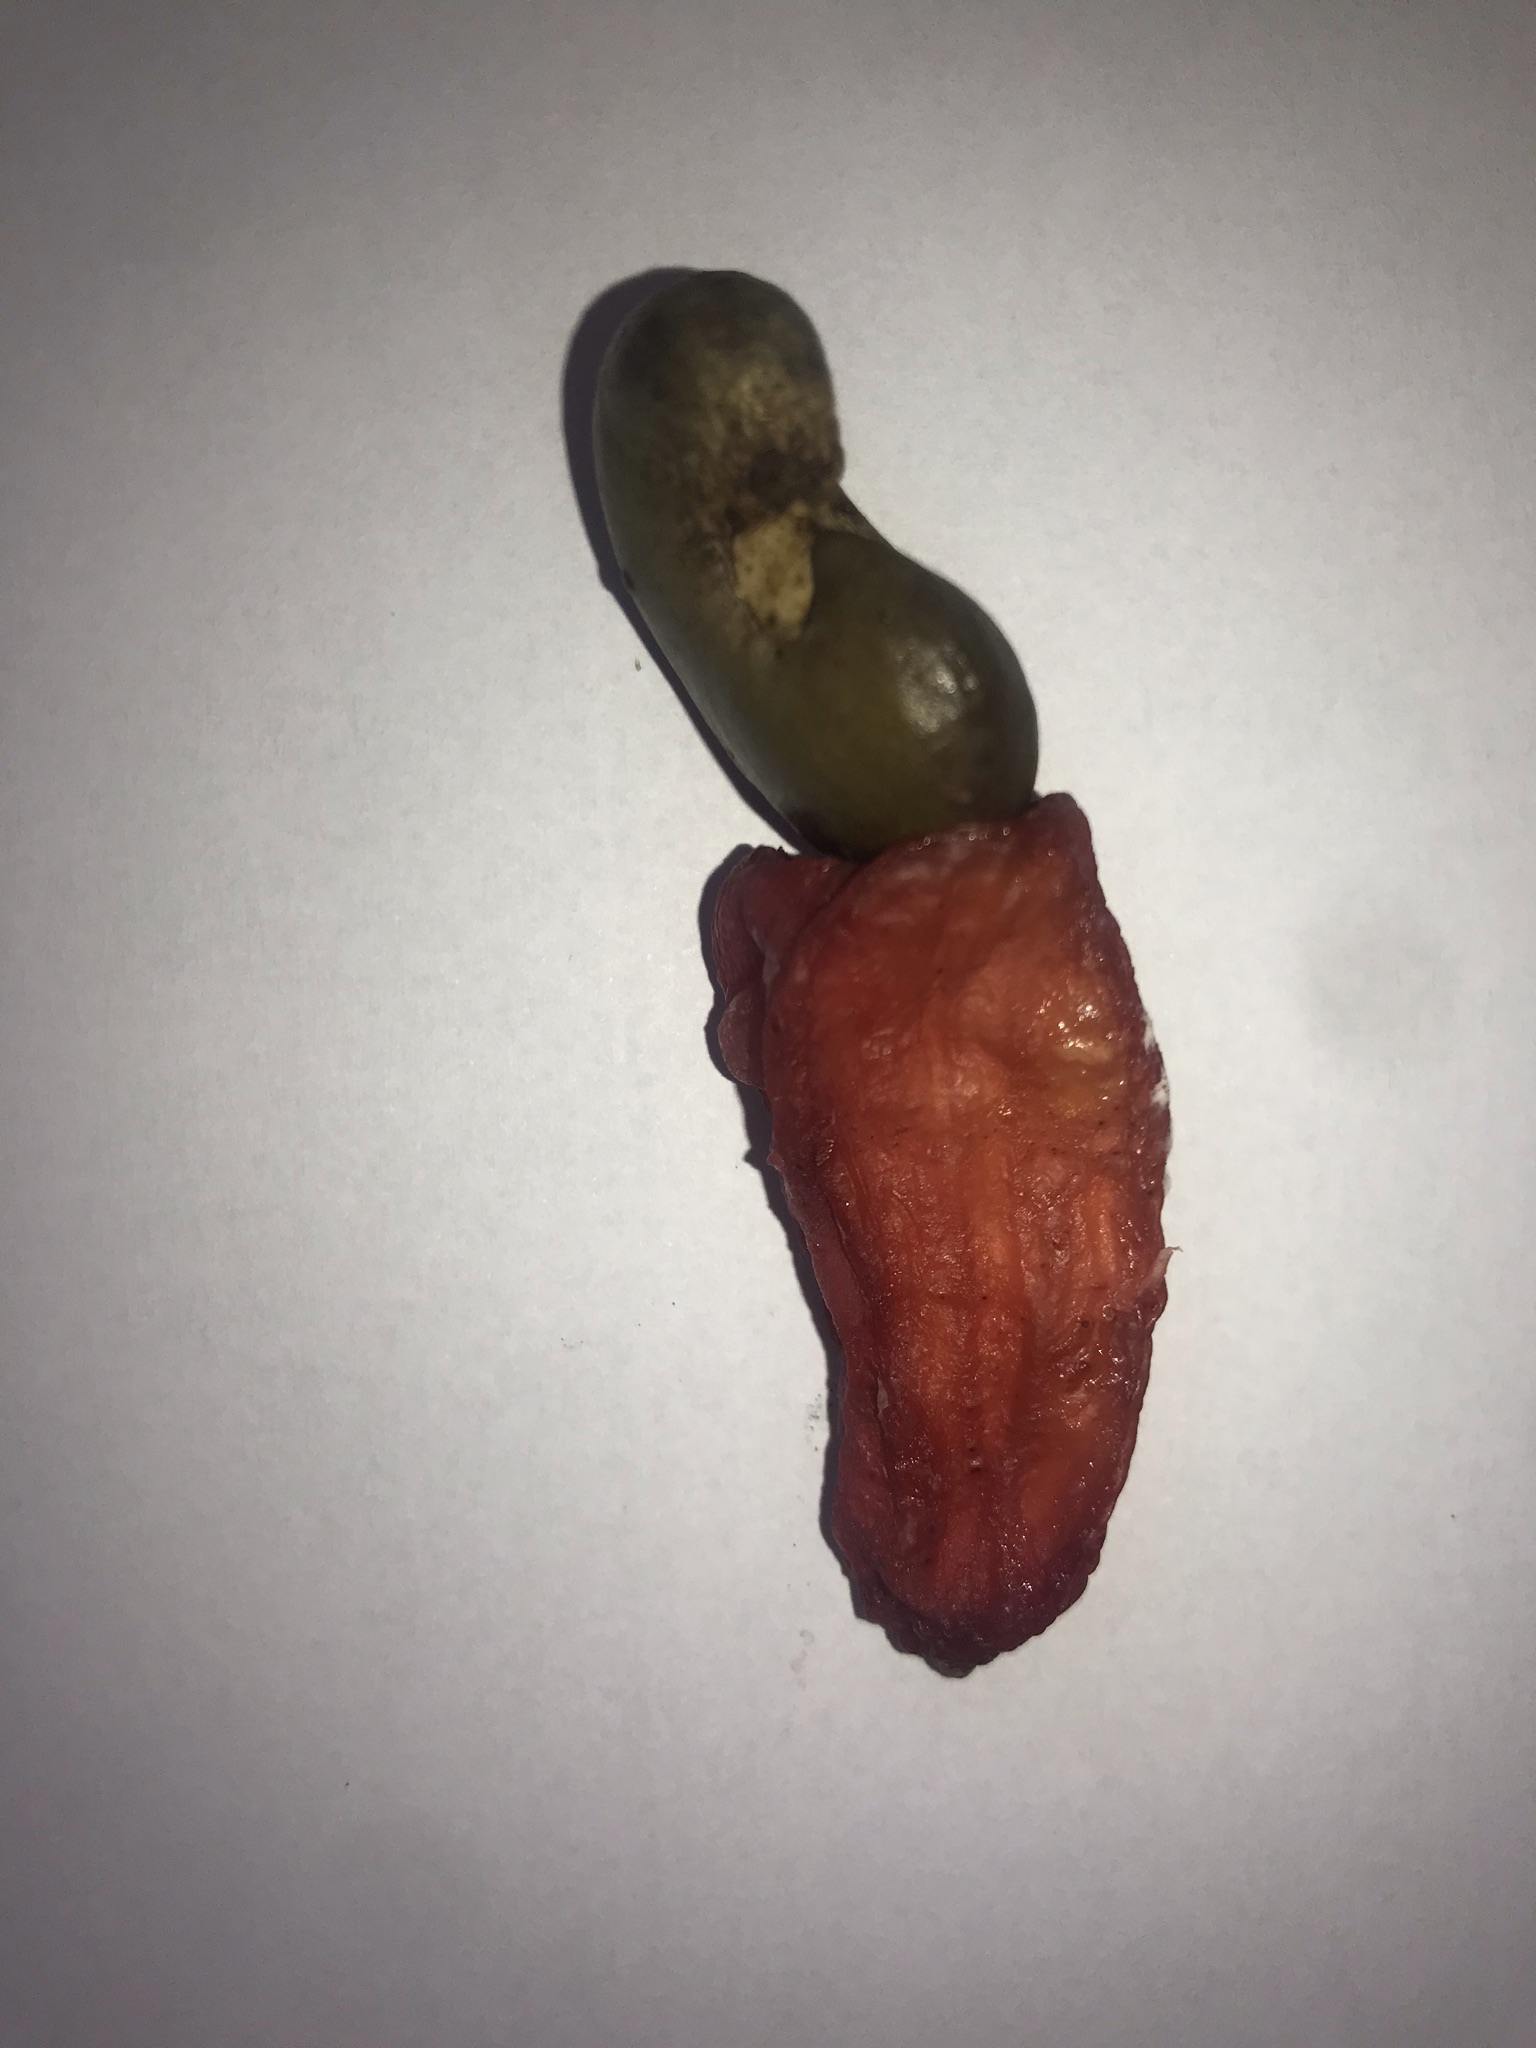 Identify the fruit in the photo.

caju vermelho
